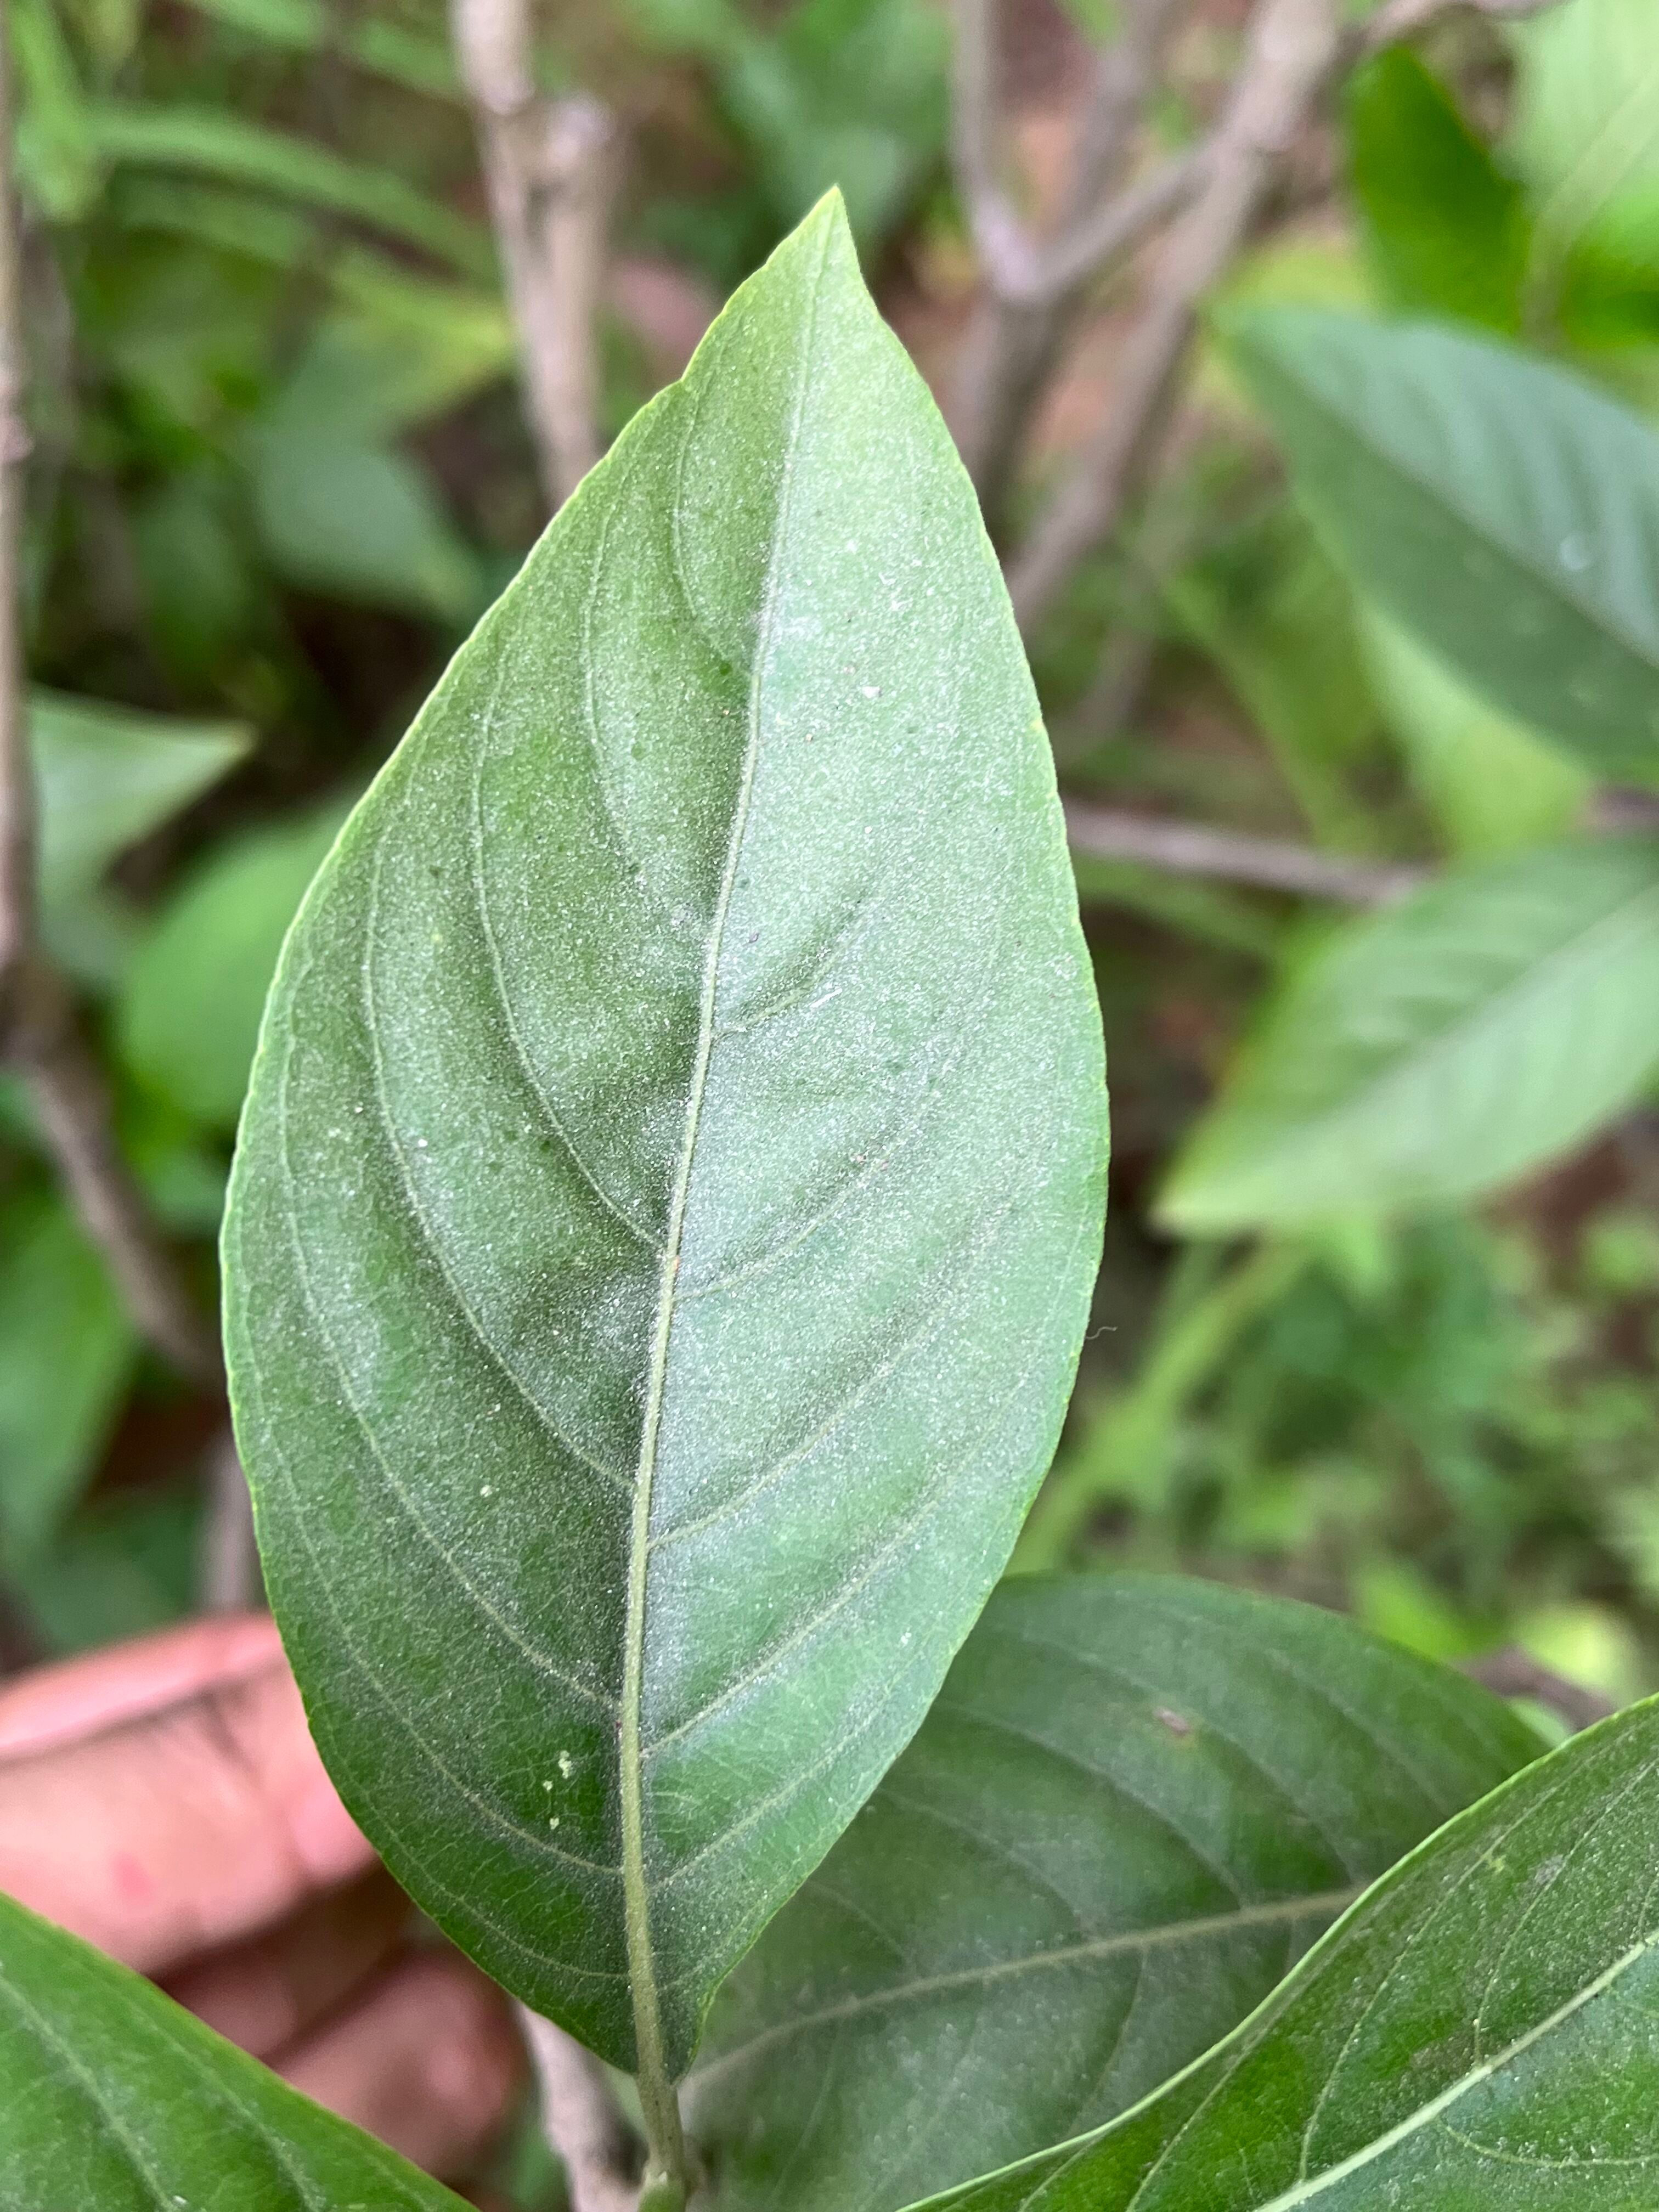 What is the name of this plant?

vasaka
